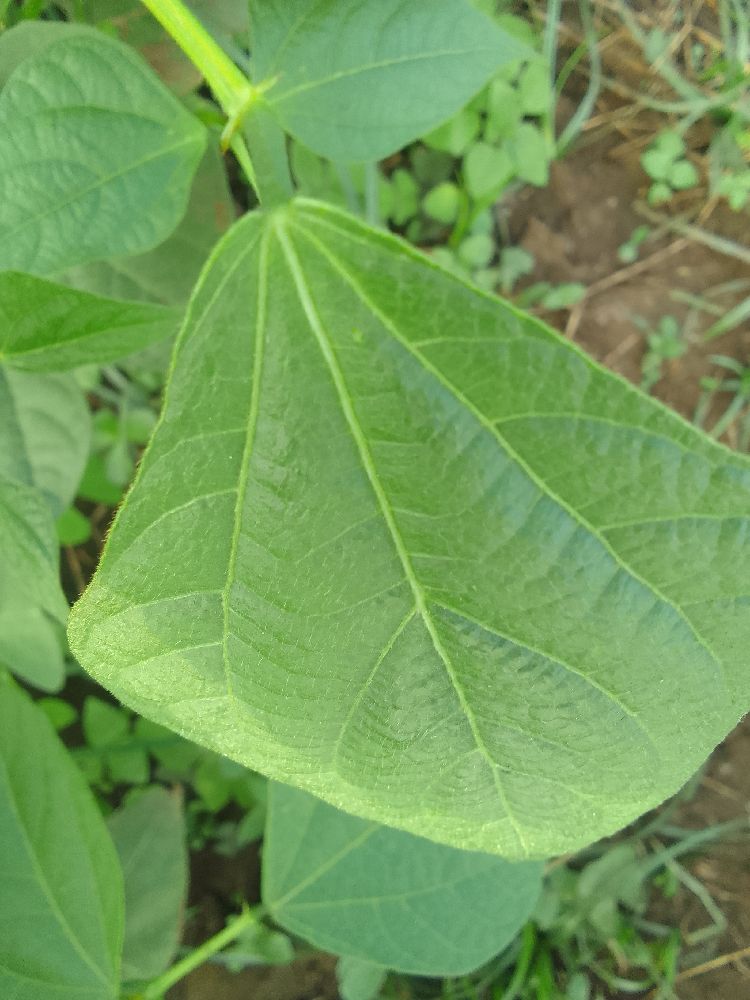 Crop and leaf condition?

common bean, healthy
